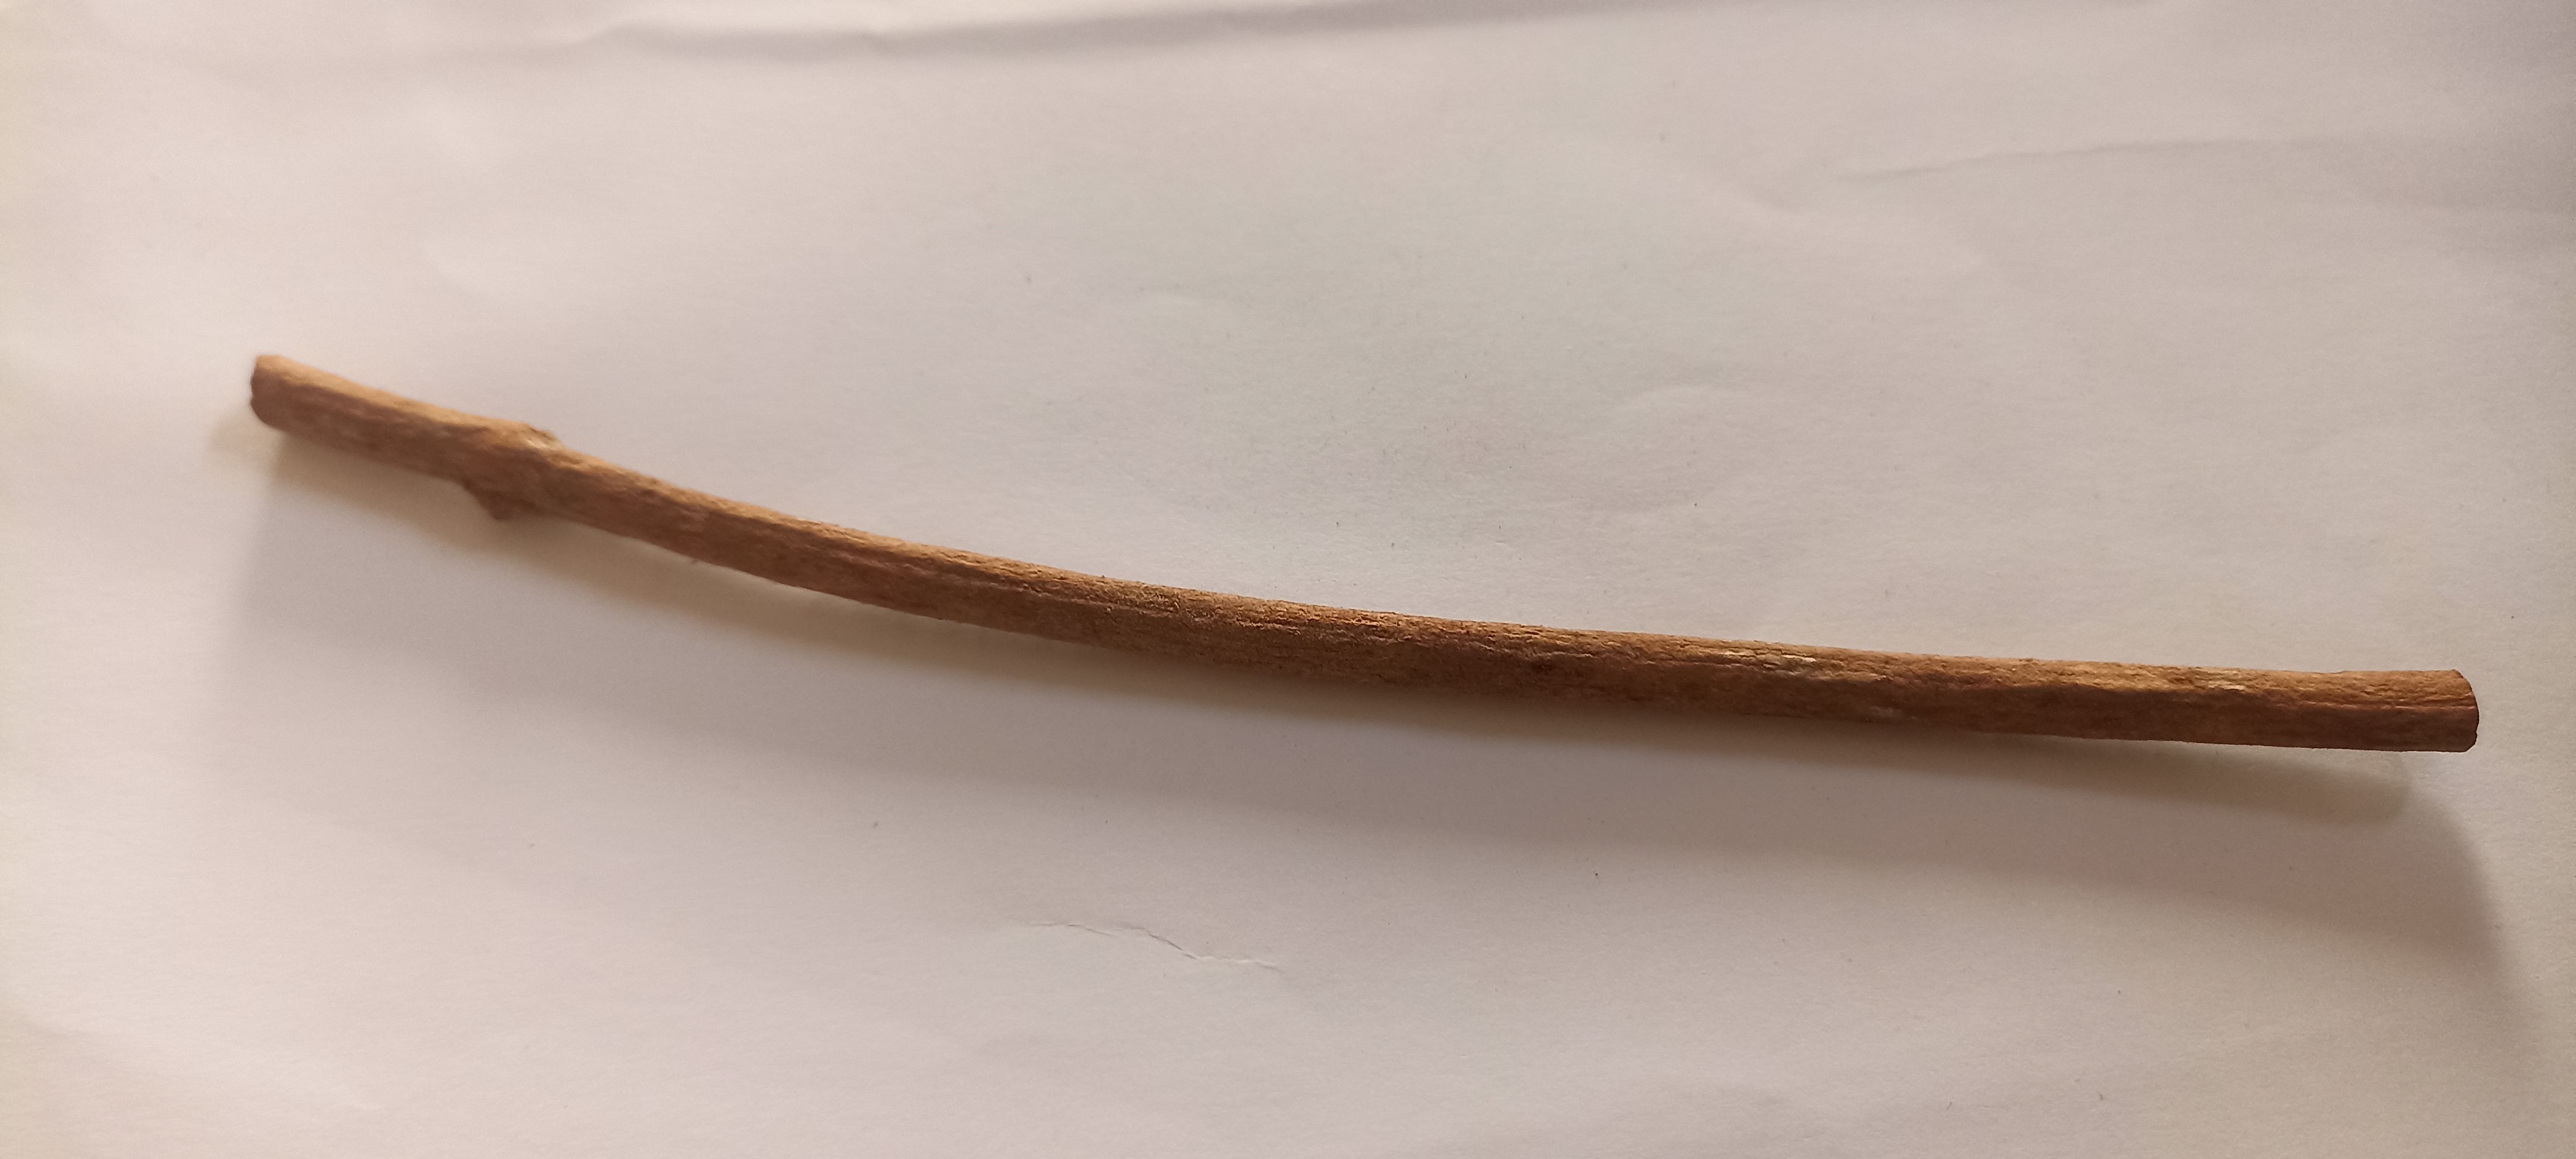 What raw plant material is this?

manjistha
